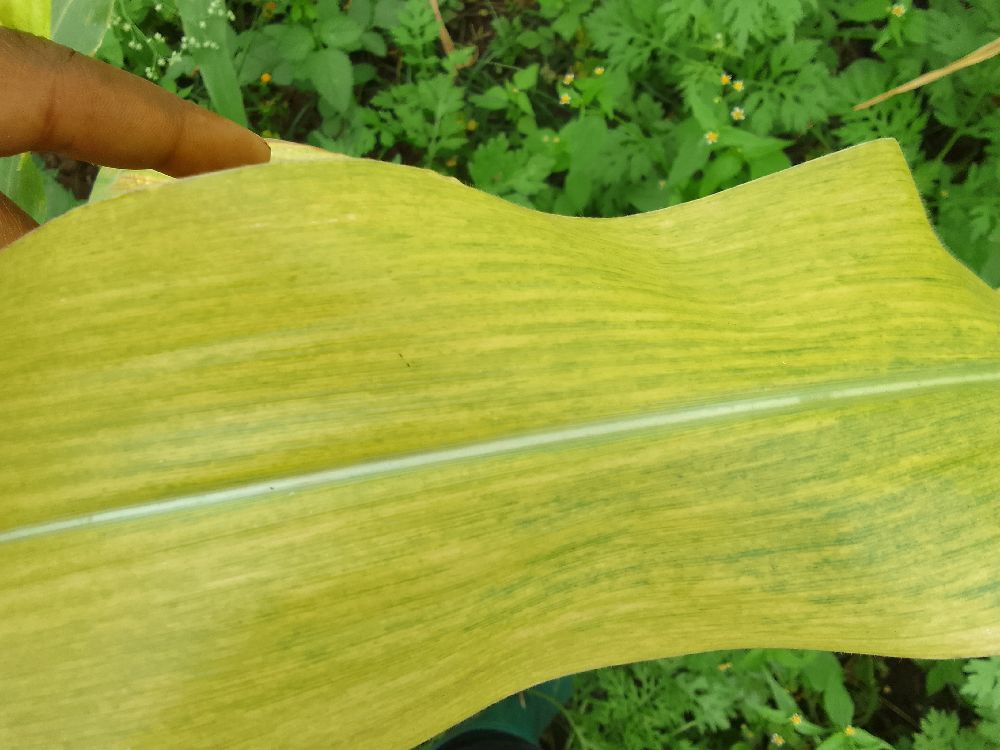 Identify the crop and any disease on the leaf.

maize, maize lethal necrosis
